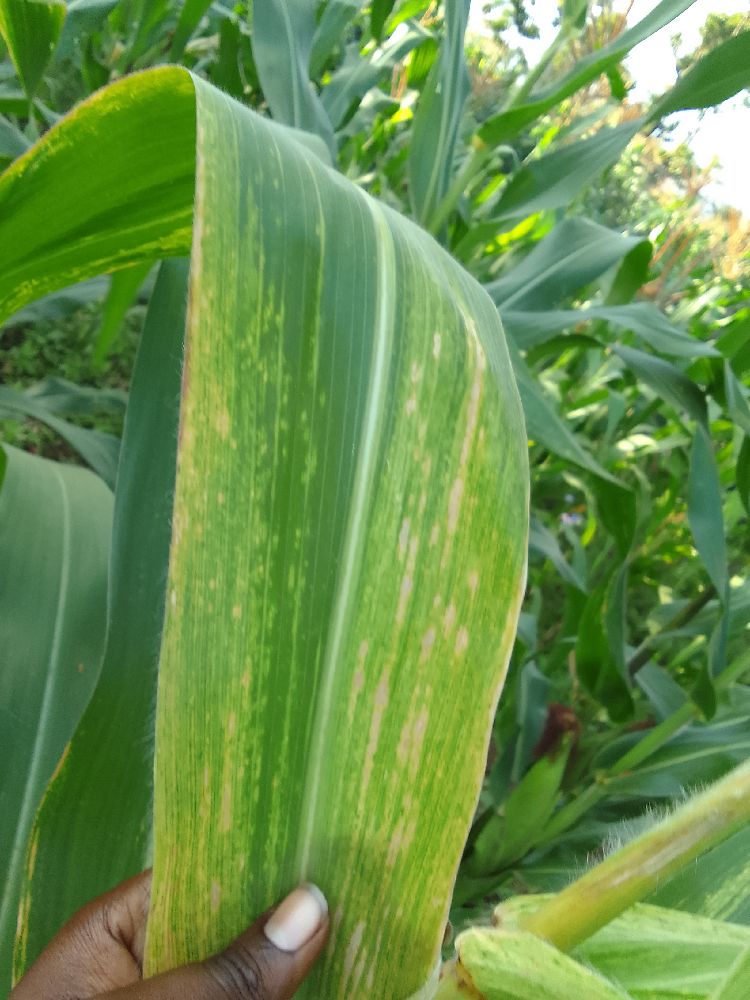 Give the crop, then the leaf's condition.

maize, maize lethal necrosis
